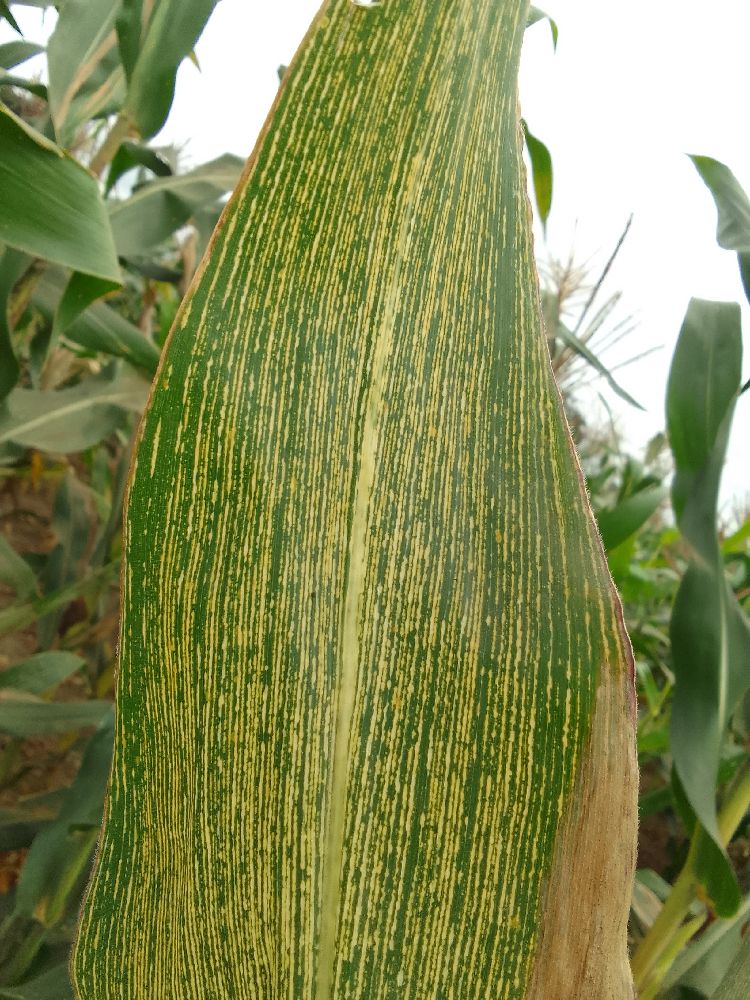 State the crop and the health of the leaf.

maize, maize streak virus
